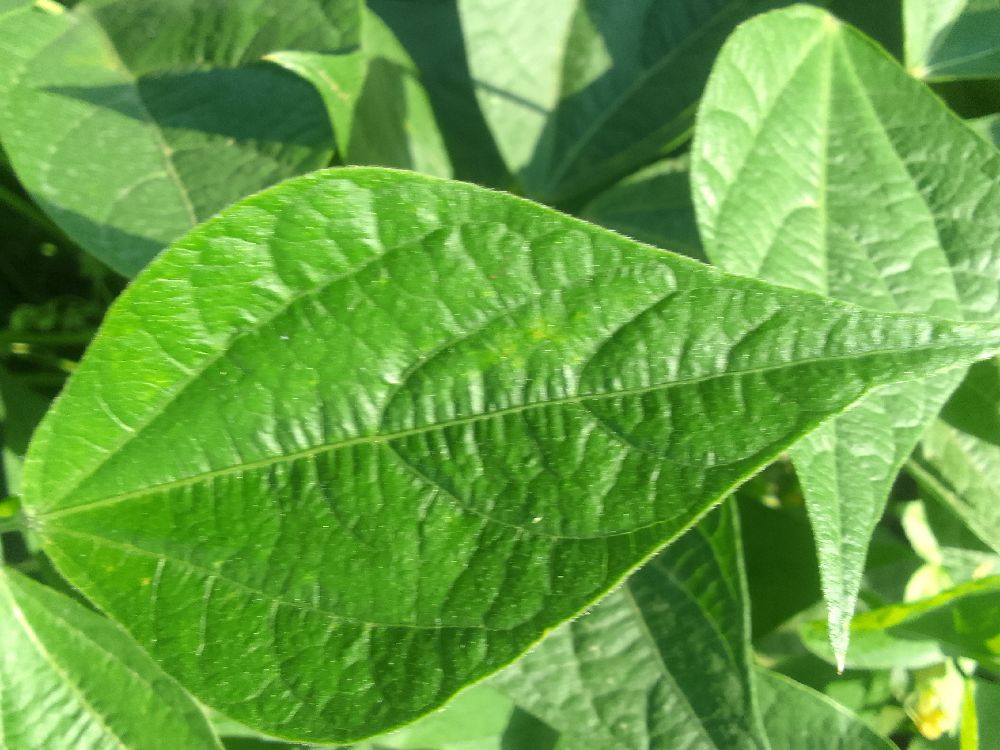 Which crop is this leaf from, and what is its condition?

common bean, healthy
